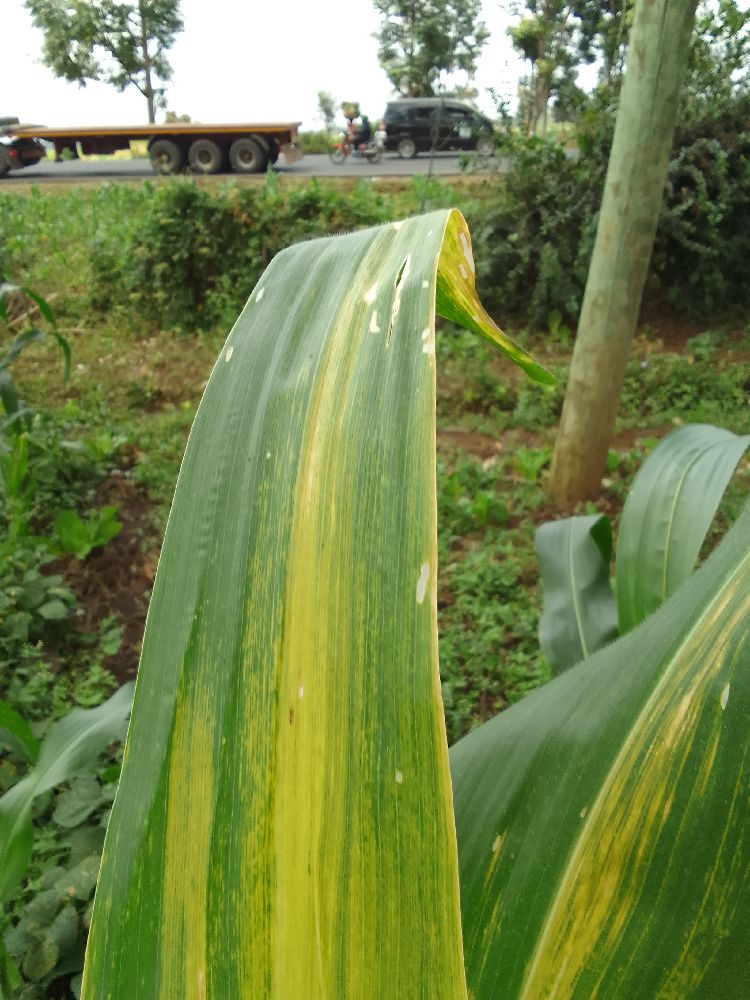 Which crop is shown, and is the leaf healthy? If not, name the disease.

maize, maize lethal necrosis
